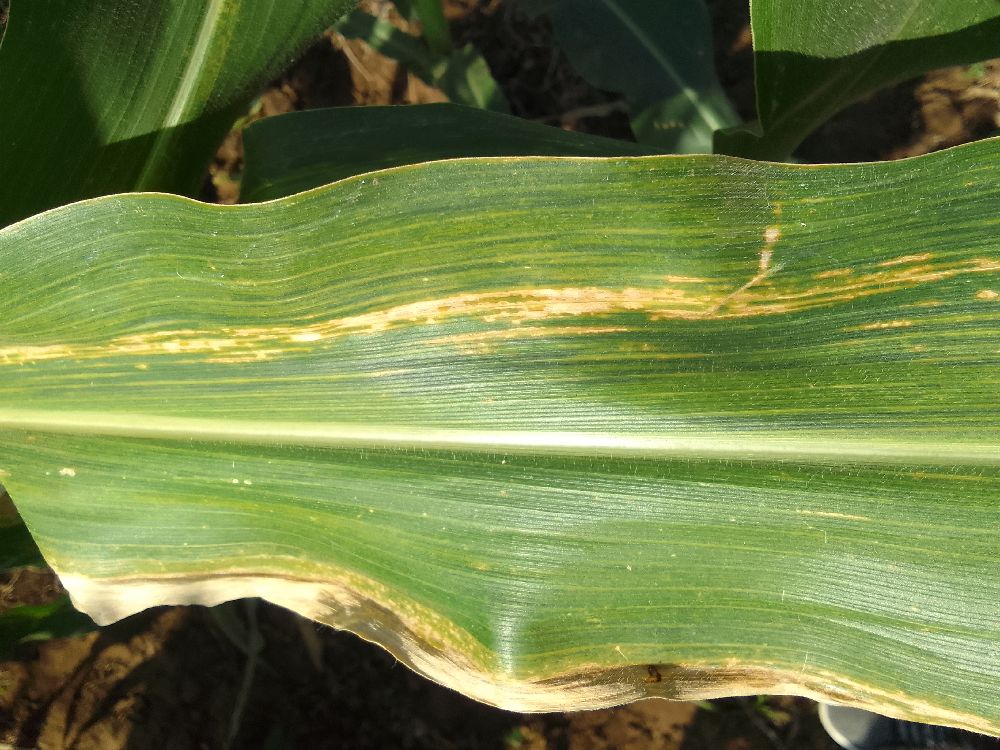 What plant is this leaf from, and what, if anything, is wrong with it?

maize, maize lethal necrosis
